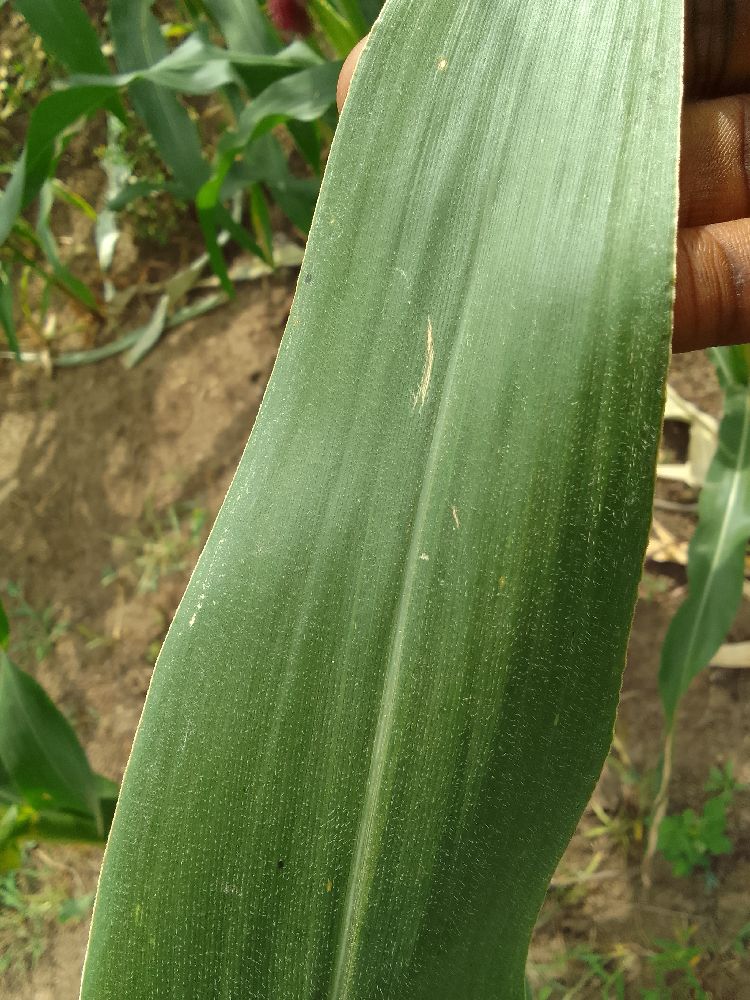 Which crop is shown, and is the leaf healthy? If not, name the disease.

maize, healthy
